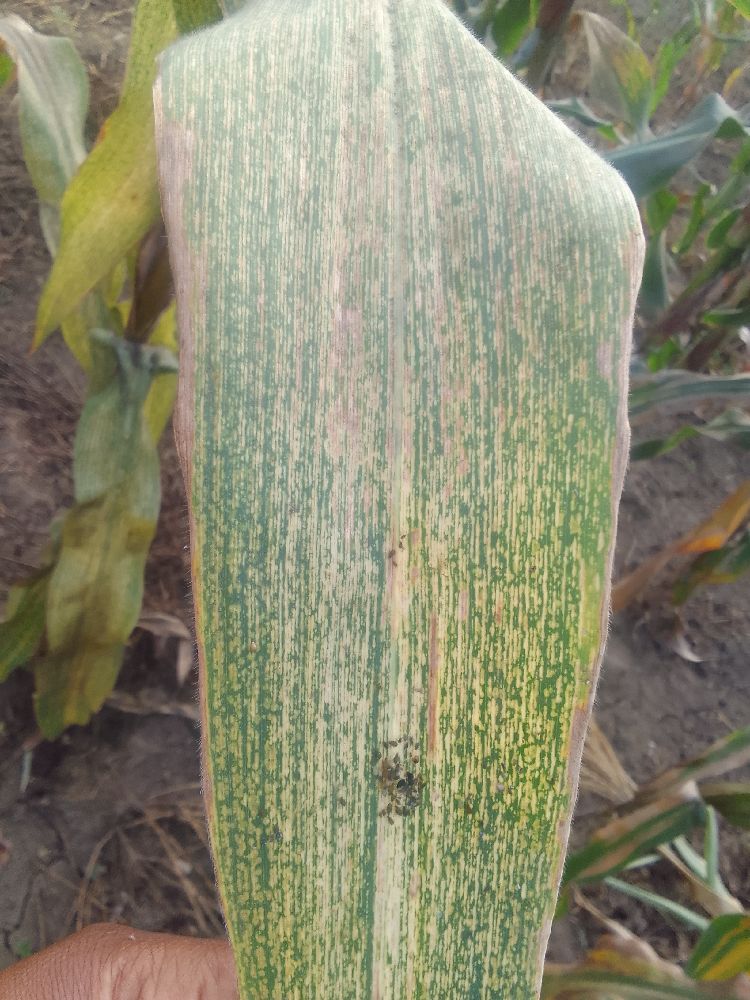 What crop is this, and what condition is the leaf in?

maize, maize streak virus
